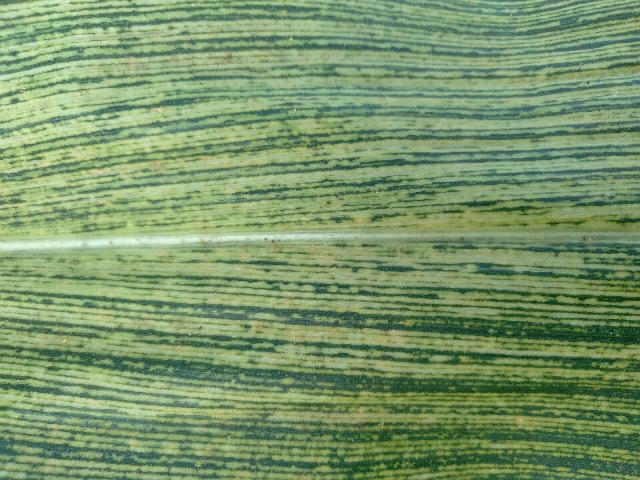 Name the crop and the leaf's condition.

maize, maize streak virus
